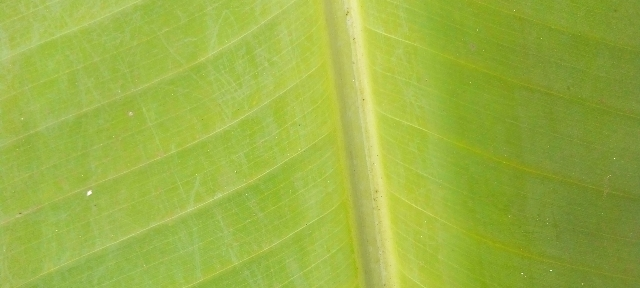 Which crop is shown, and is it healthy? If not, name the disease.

banana, healthy
